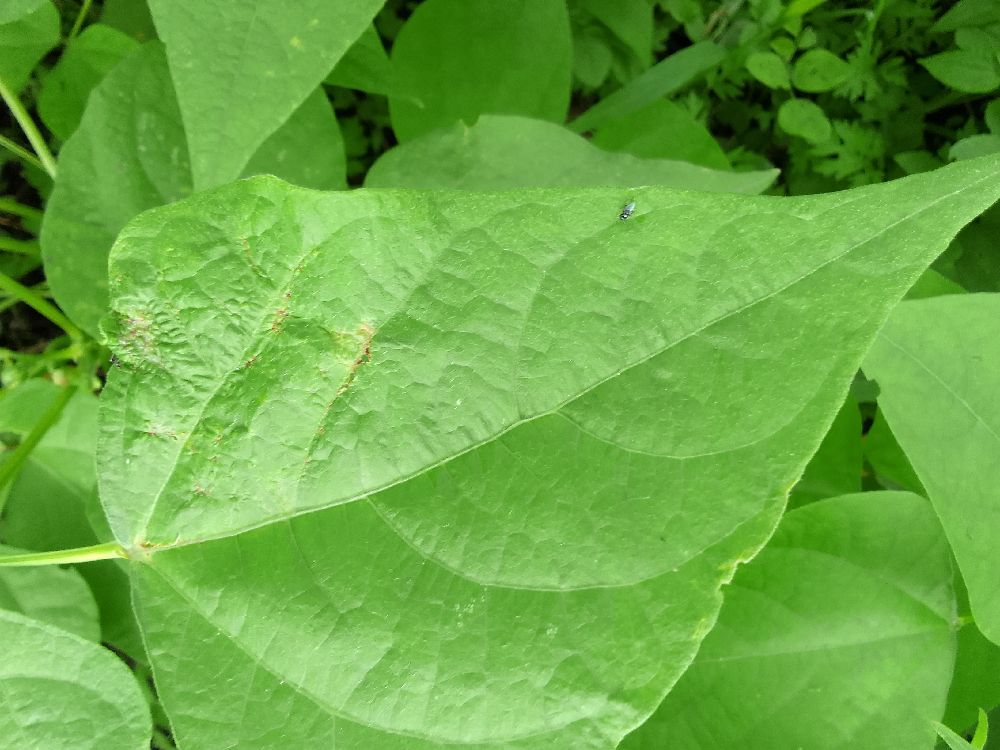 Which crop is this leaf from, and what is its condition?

common bean, healthy
